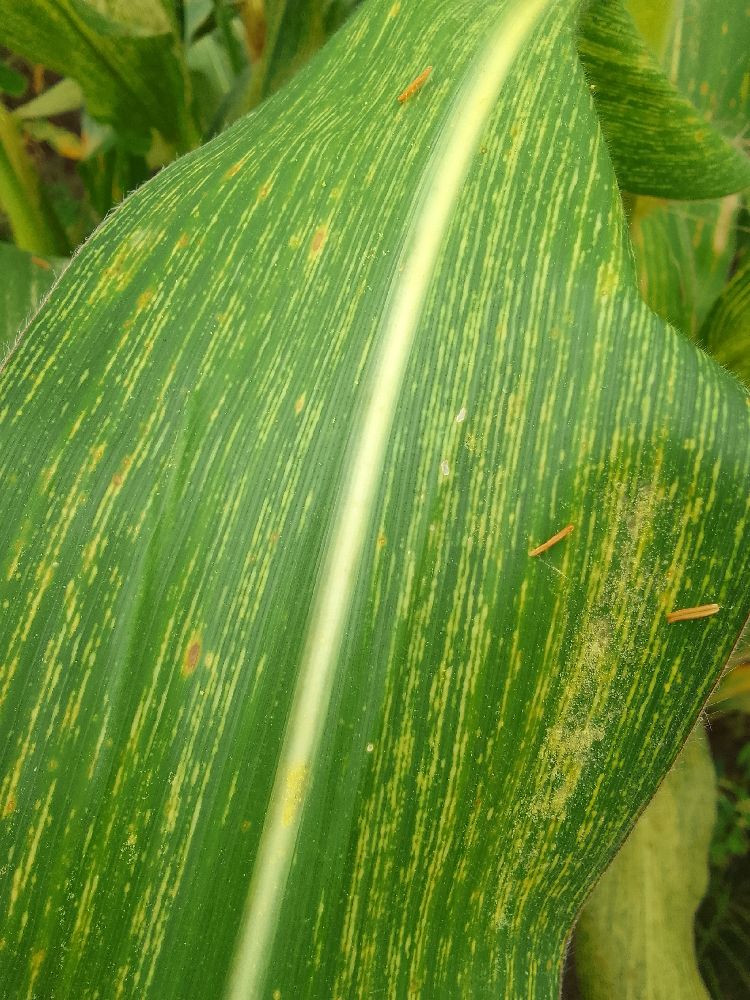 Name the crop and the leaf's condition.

maize, maize streak virus
